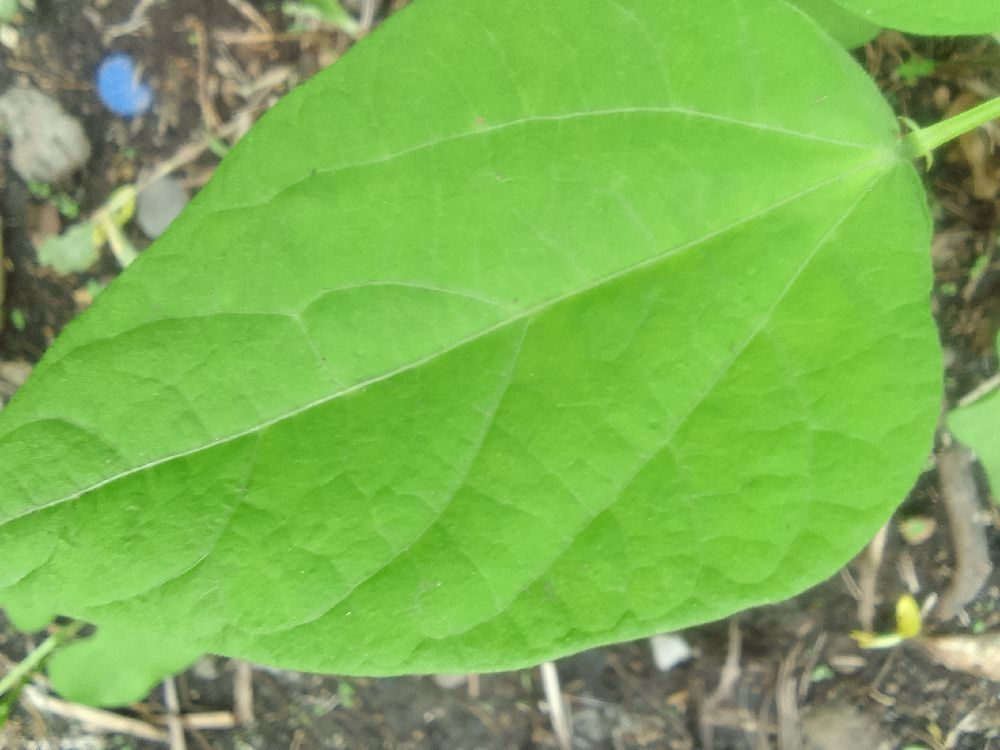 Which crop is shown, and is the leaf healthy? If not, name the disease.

common bean, healthy
